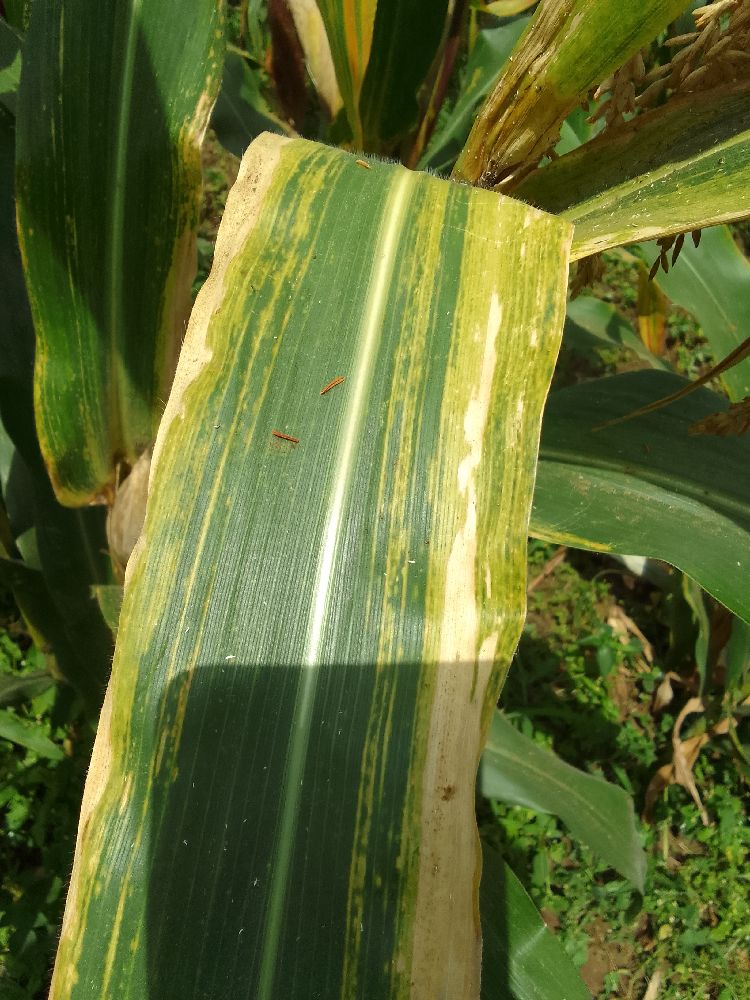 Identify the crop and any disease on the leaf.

maize, maize lethal necrosis
